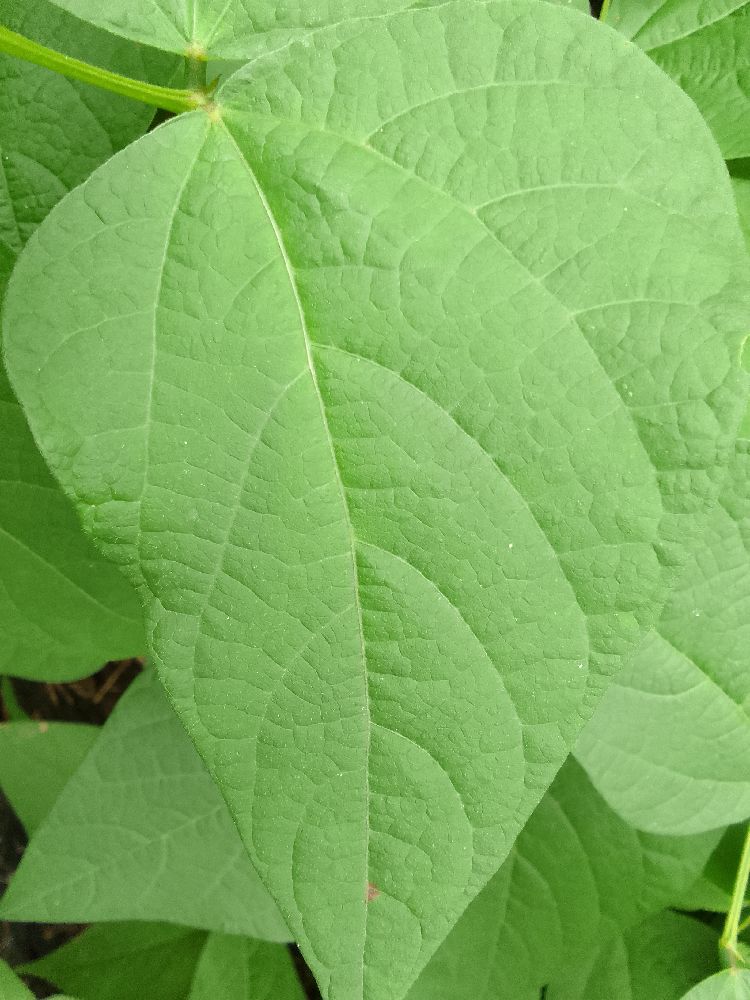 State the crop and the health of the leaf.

common bean, healthy
